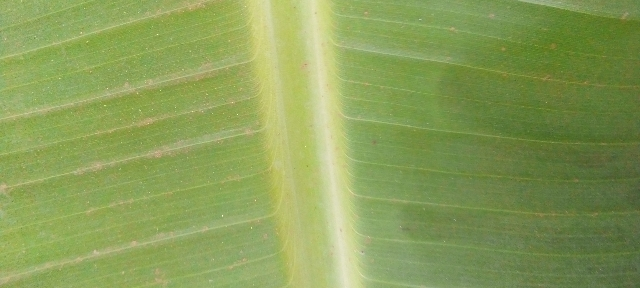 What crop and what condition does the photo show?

banana, healthy
